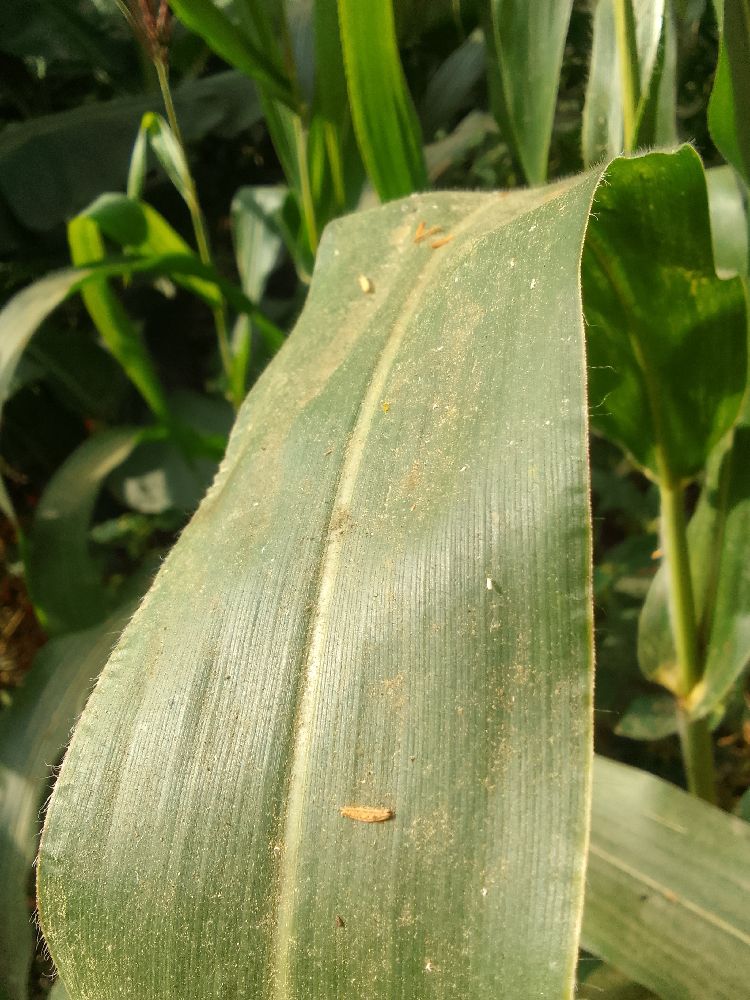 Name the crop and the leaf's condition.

maize, healthy
